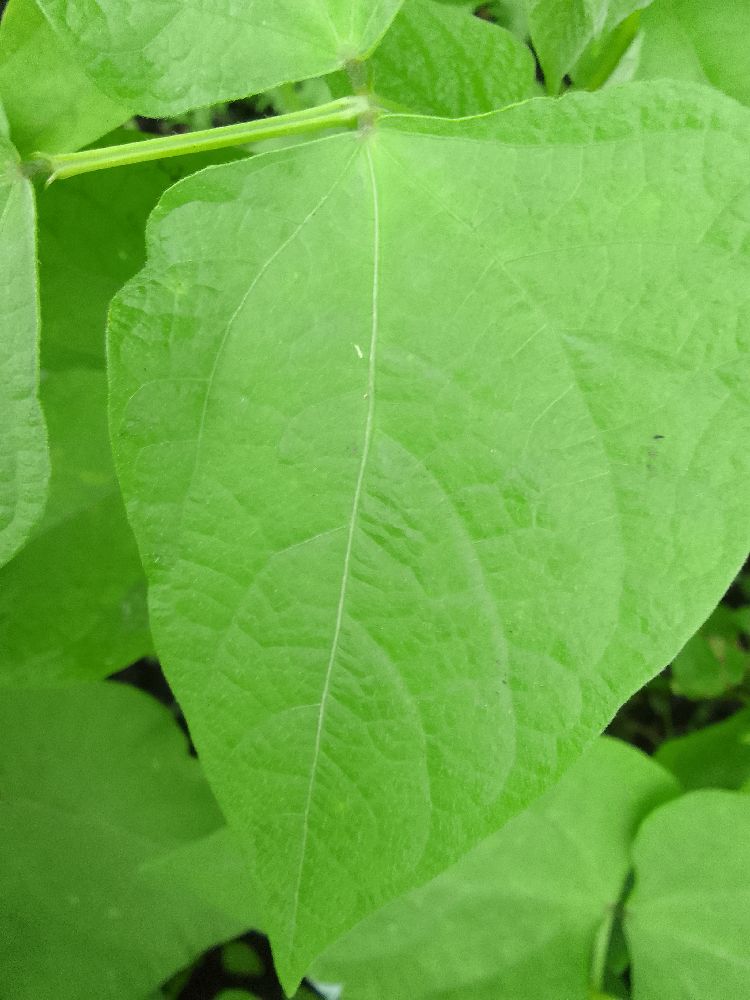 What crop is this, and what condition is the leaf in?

common bean, healthy
